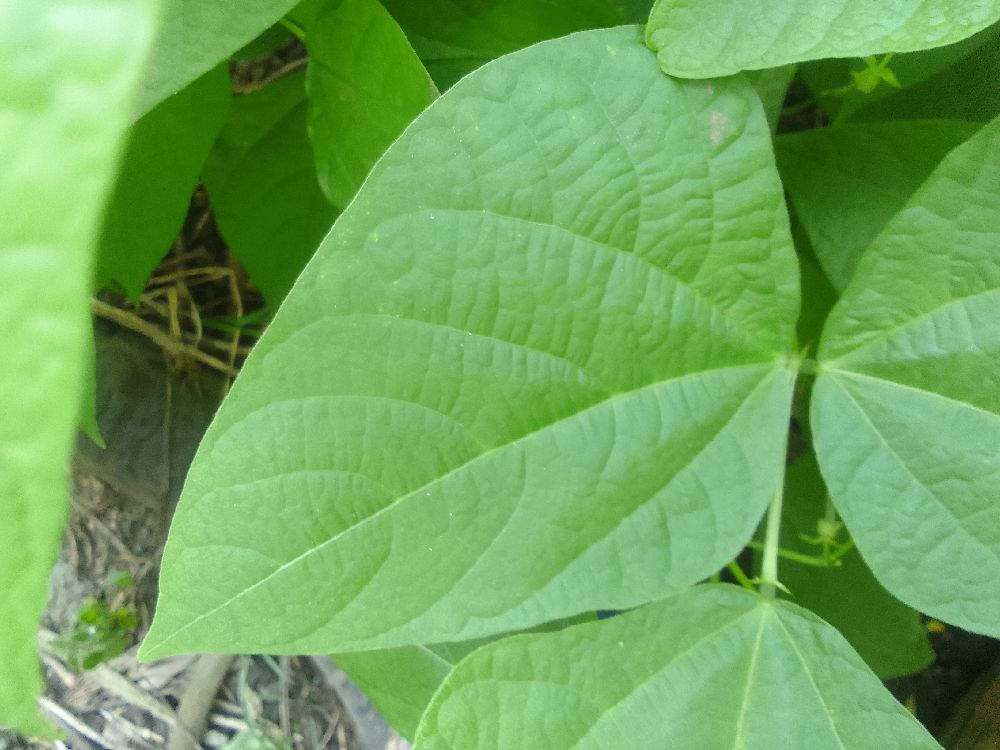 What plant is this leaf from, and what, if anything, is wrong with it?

common bean, healthy
